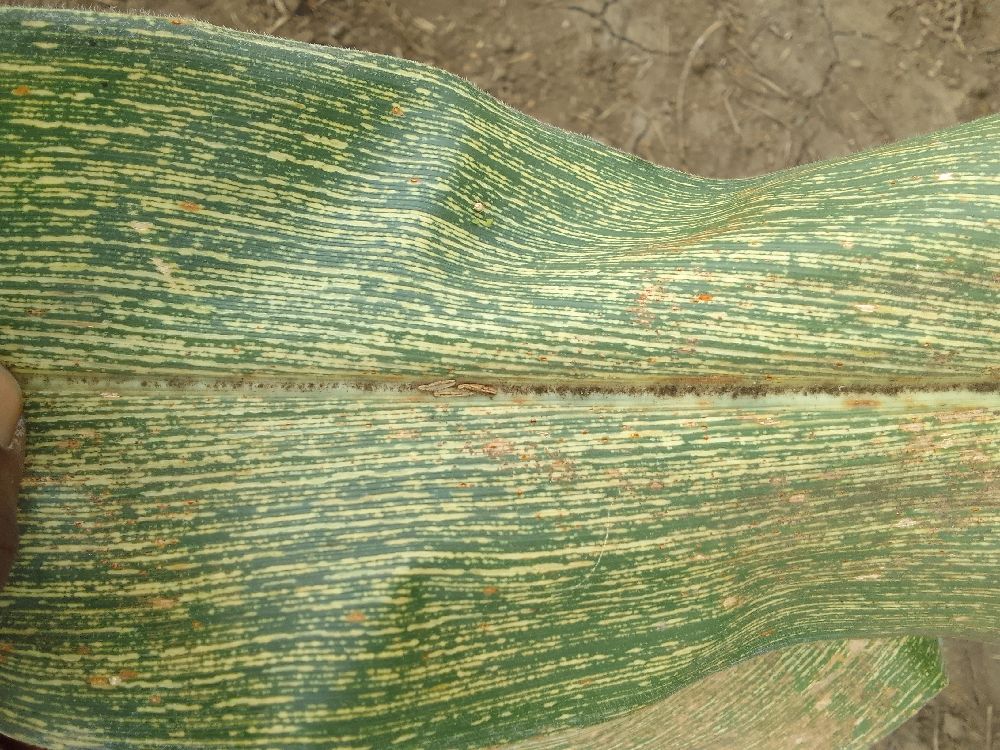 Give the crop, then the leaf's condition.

maize, maize streak virus
